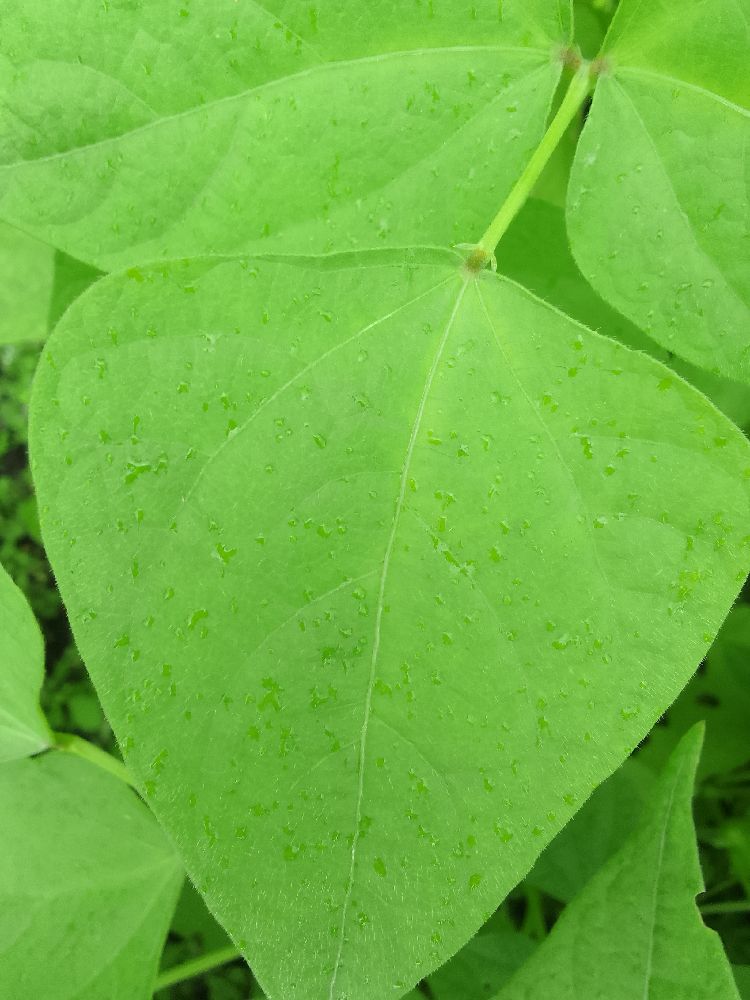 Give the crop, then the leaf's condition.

common bean, healthy
